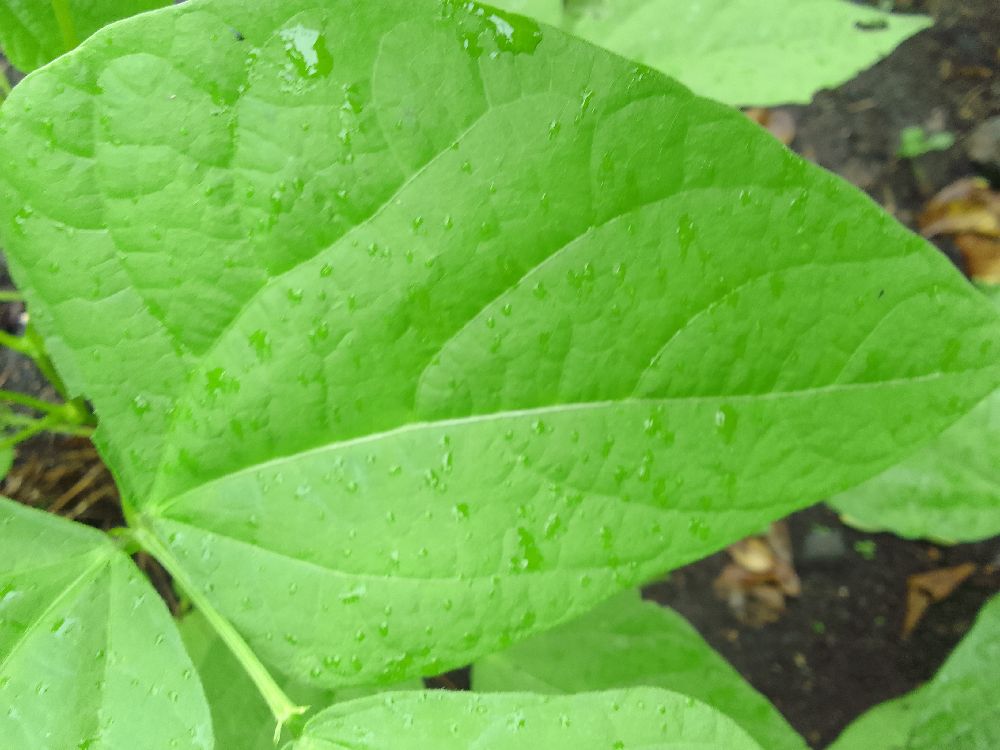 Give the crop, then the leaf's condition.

common bean, healthy
